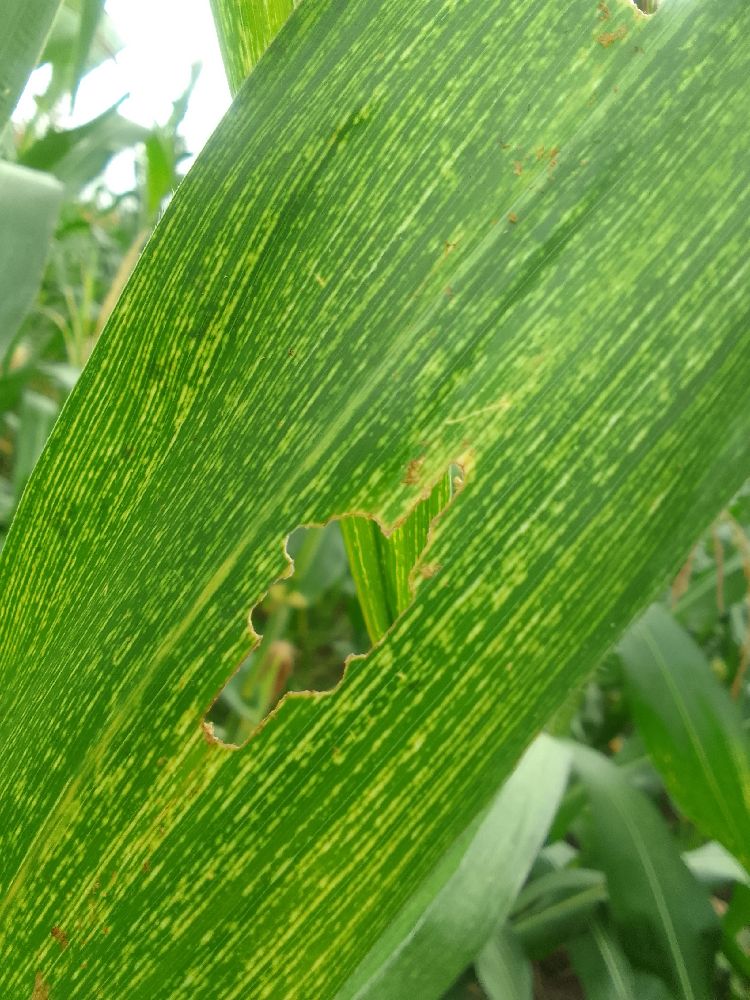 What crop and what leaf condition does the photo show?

maize, maize streak virus
